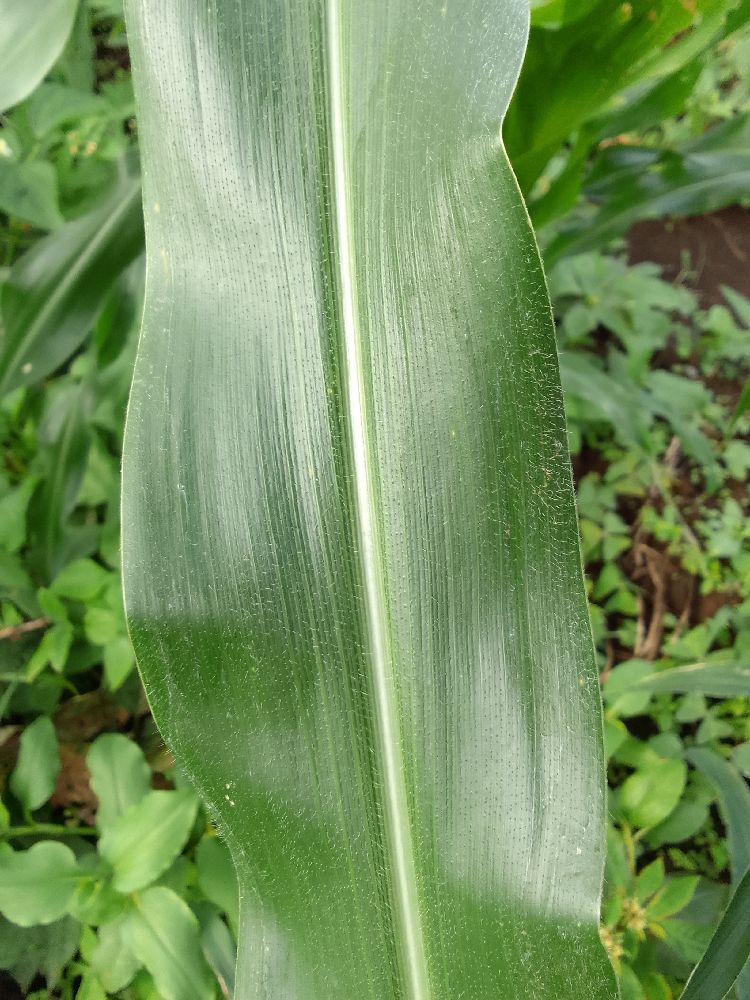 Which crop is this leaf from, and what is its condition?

maize, healthy
